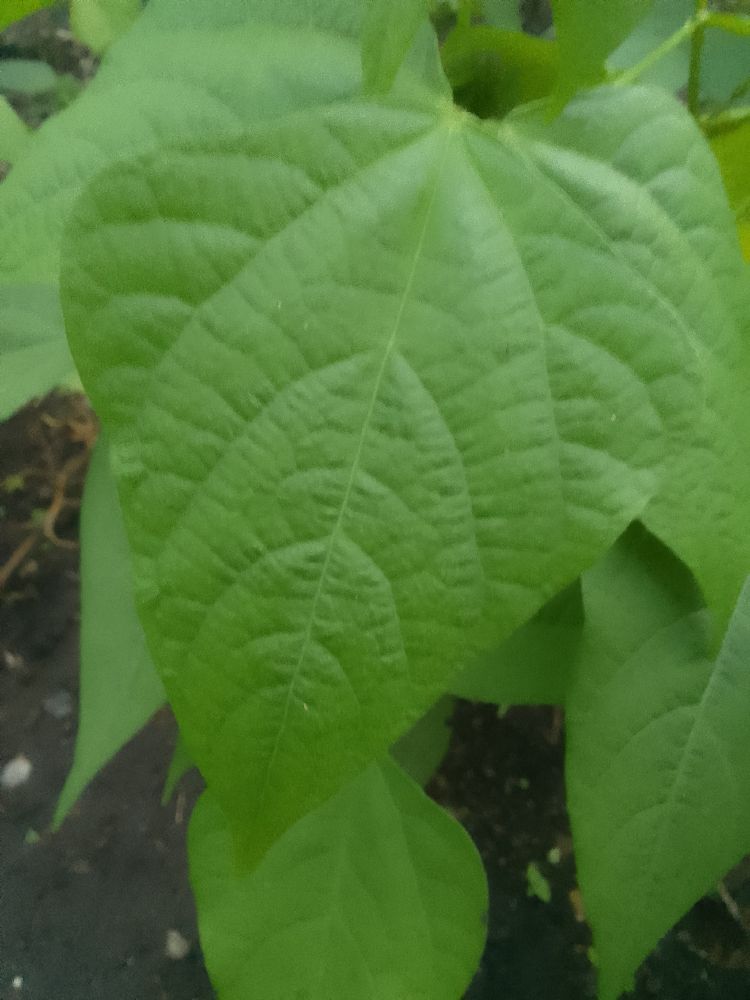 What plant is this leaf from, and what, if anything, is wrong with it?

common bean, healthy
